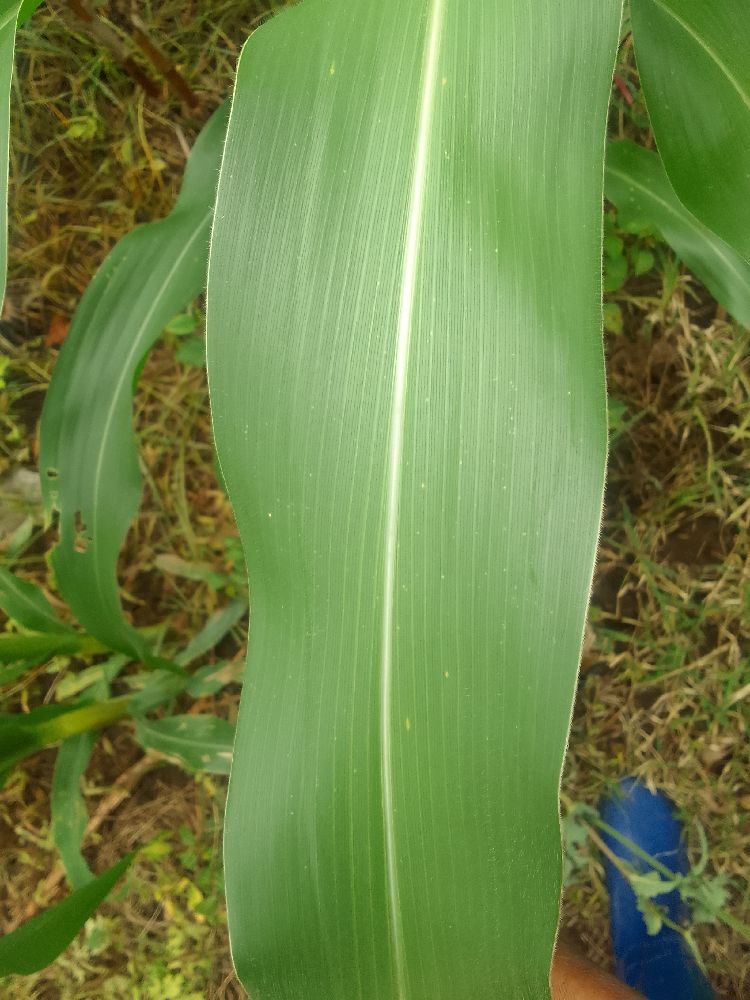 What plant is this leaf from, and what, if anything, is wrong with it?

maize, healthy
